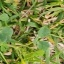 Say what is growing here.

unstructured weed
